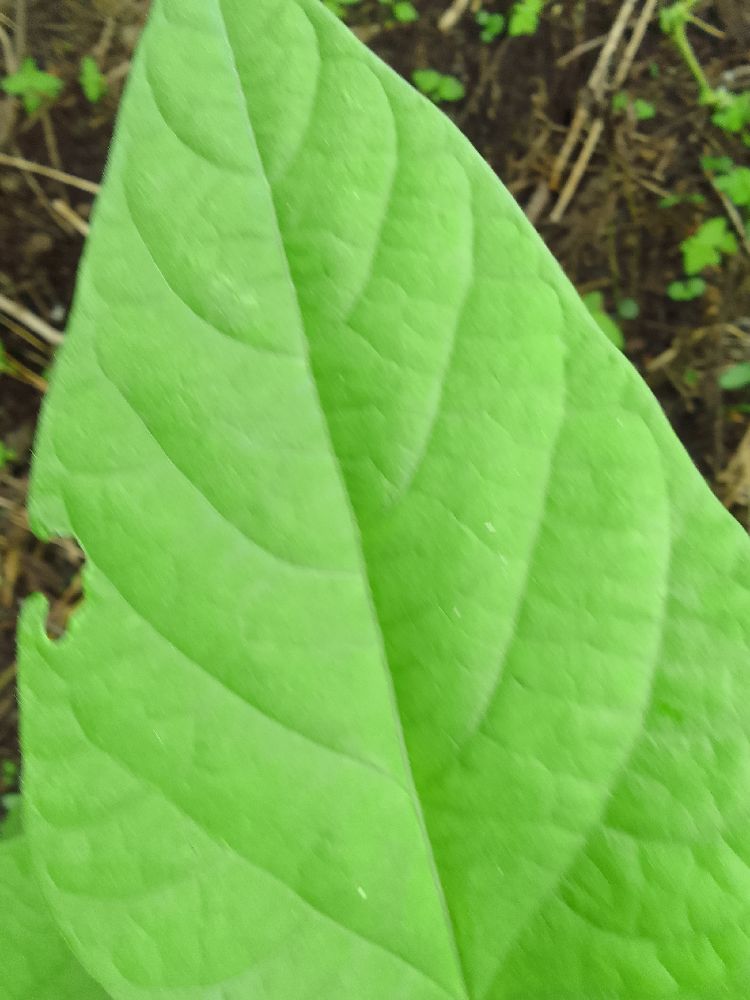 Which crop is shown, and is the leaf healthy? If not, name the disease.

common bean, healthy
